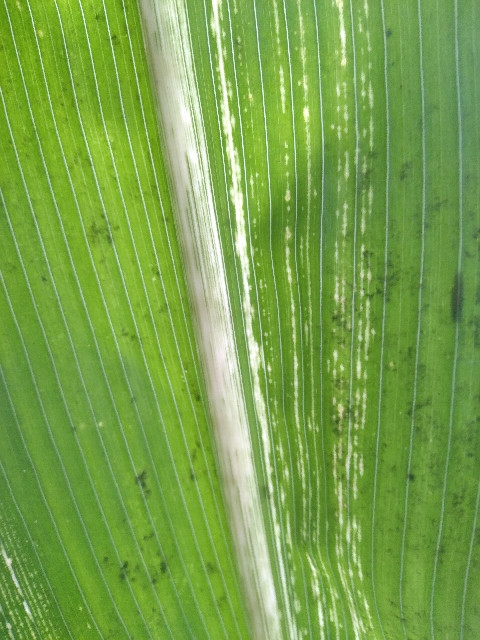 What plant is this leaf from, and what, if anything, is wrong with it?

maize, maize streak virus
